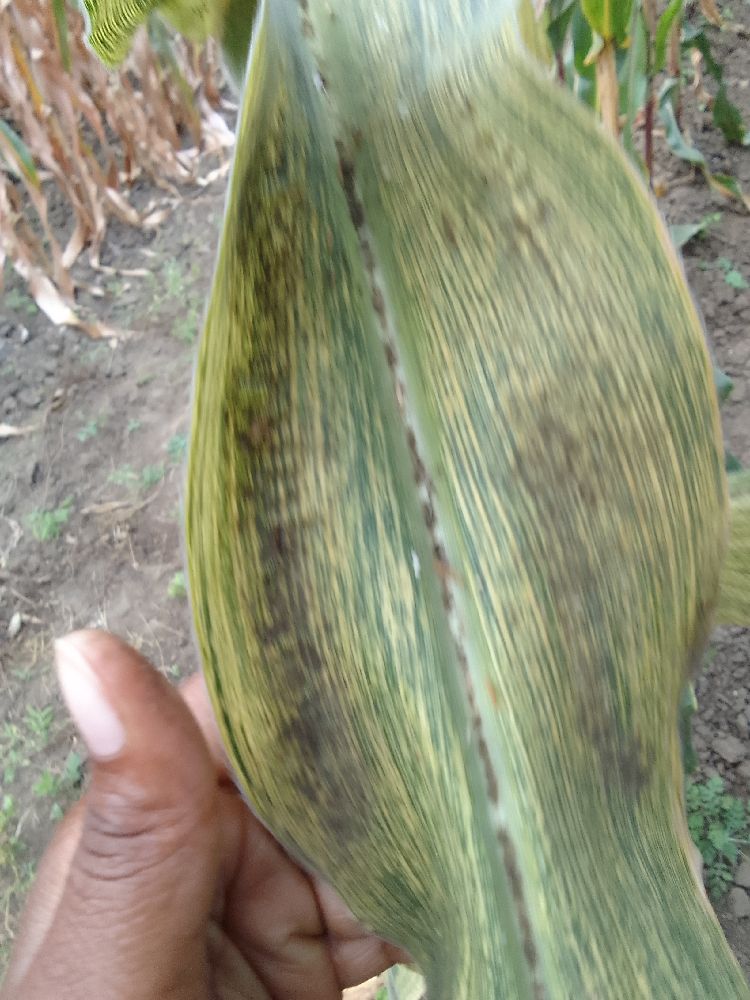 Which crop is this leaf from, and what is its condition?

maize, maize streak virus
